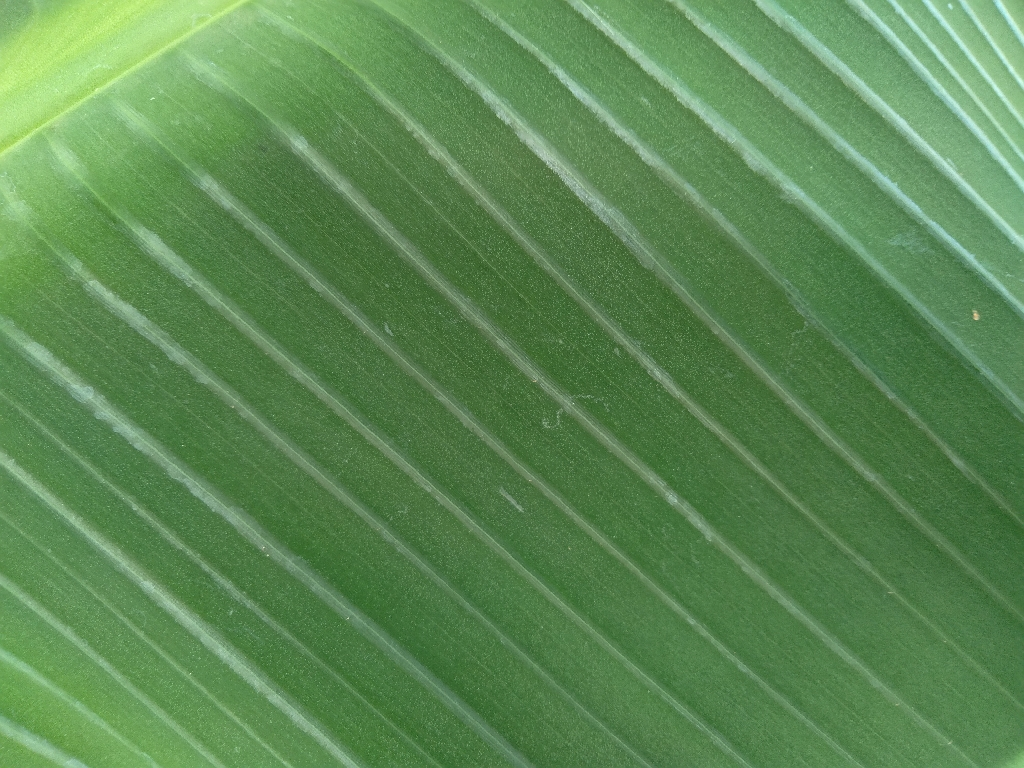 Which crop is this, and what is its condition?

banana, healthy
